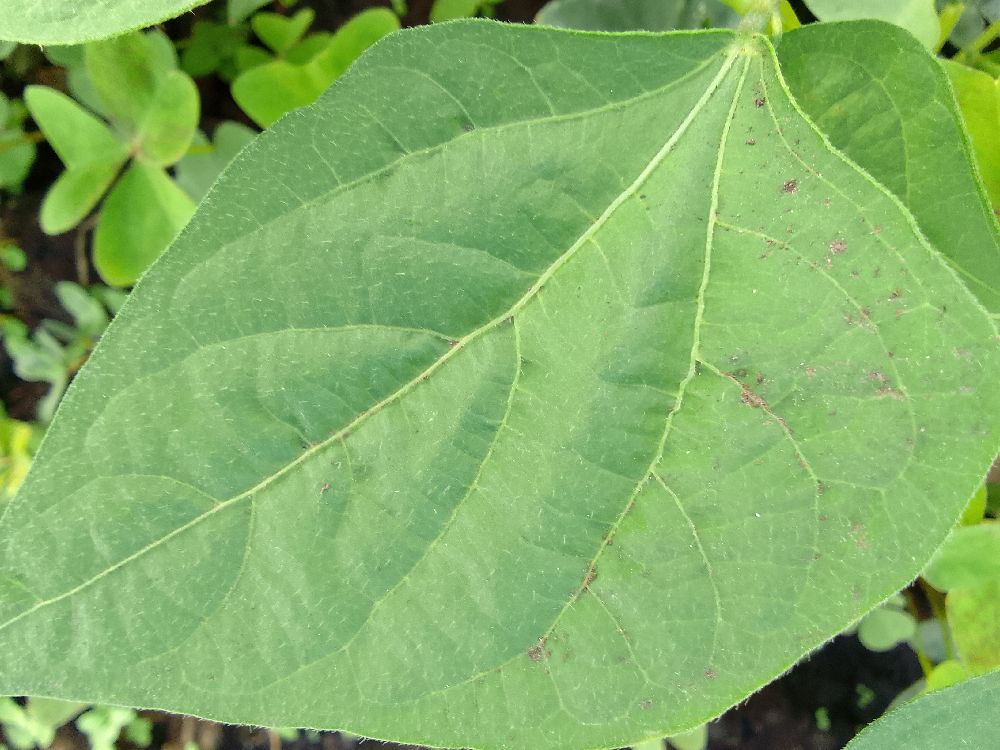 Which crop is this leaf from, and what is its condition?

common bean, healthy
